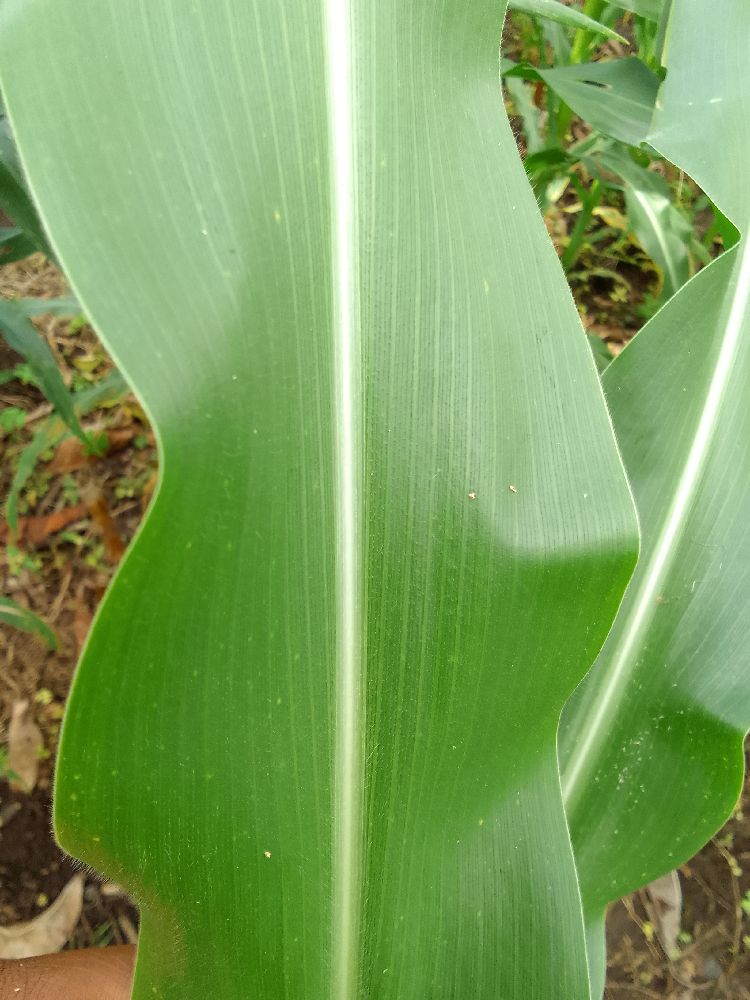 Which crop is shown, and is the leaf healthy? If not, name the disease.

maize, healthy
